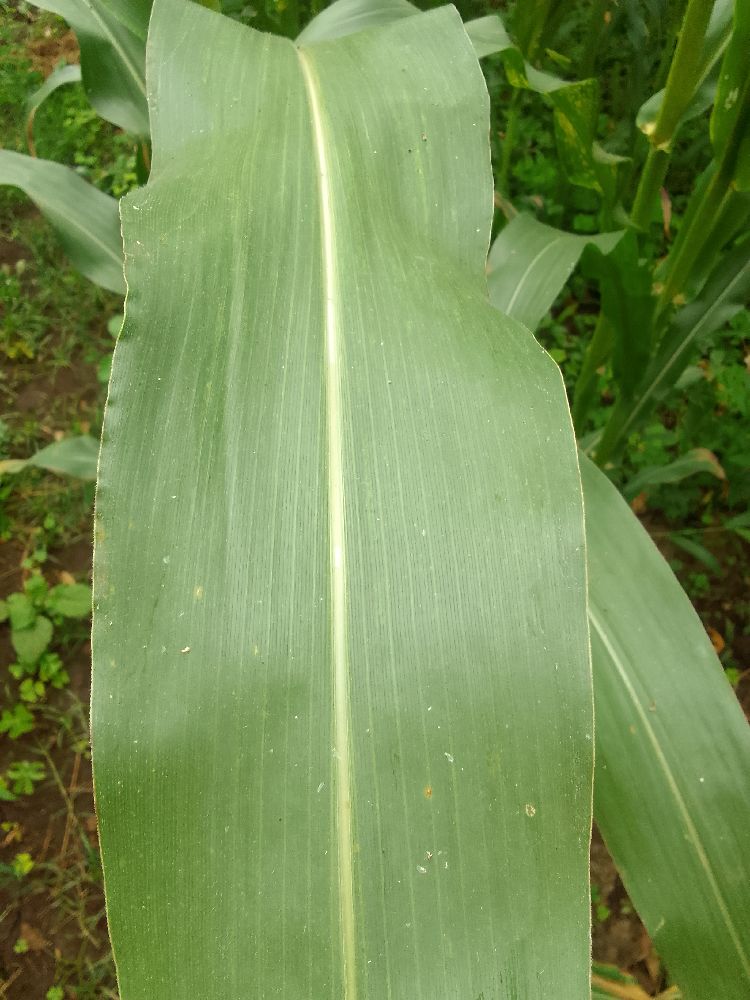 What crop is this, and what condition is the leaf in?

maize, healthy
